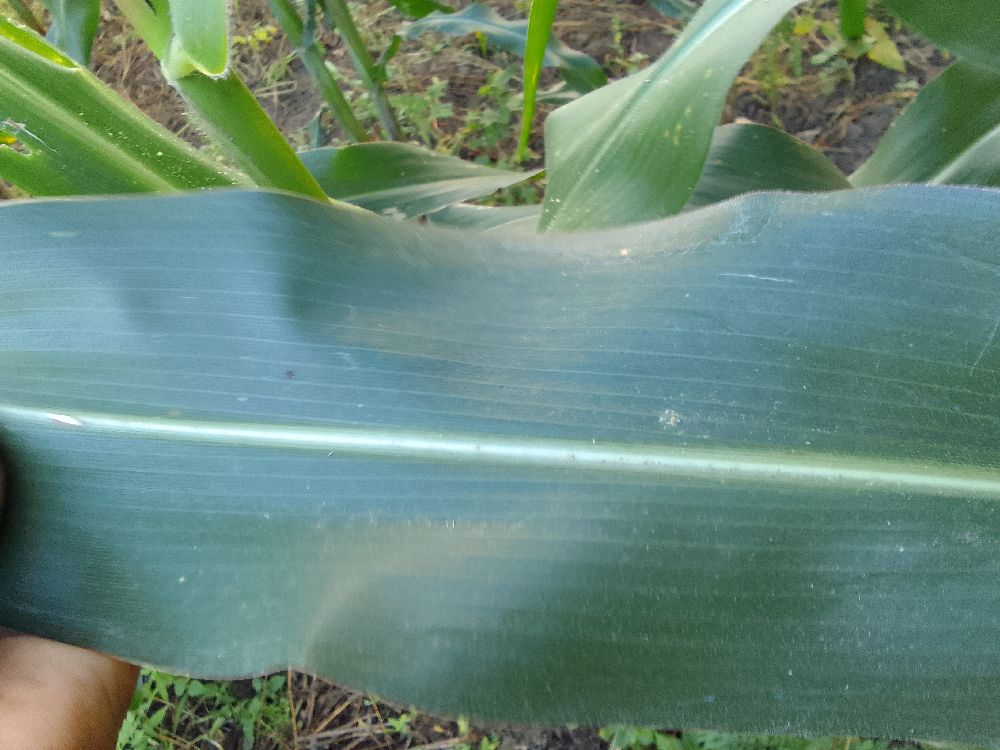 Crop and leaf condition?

maize, healthy
